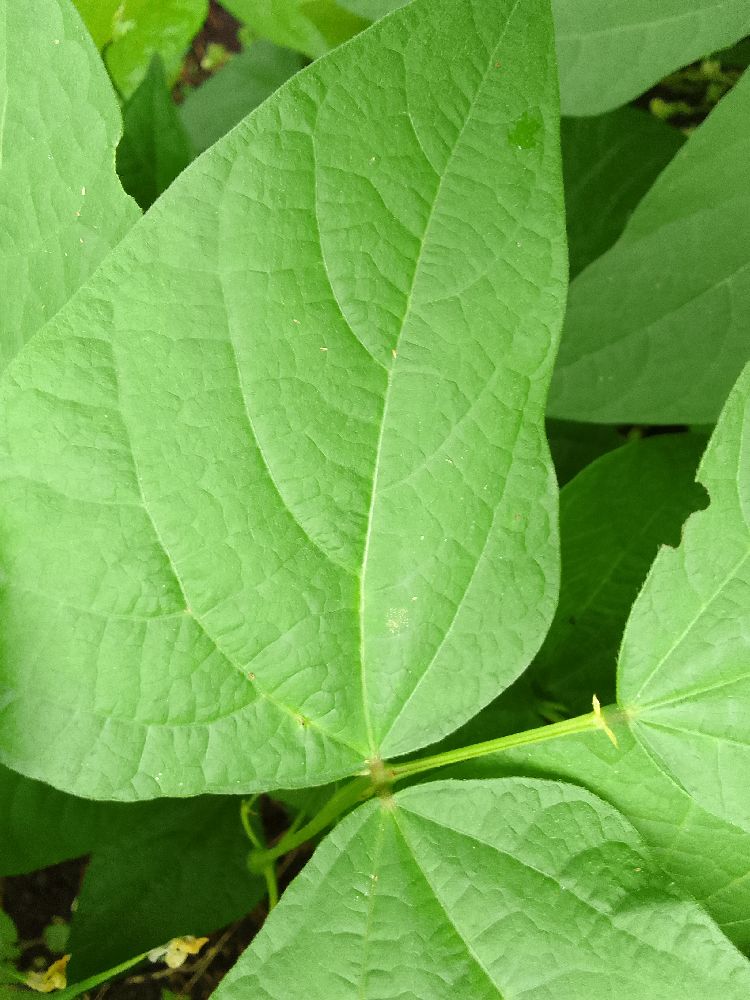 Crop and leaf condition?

common bean, healthy
